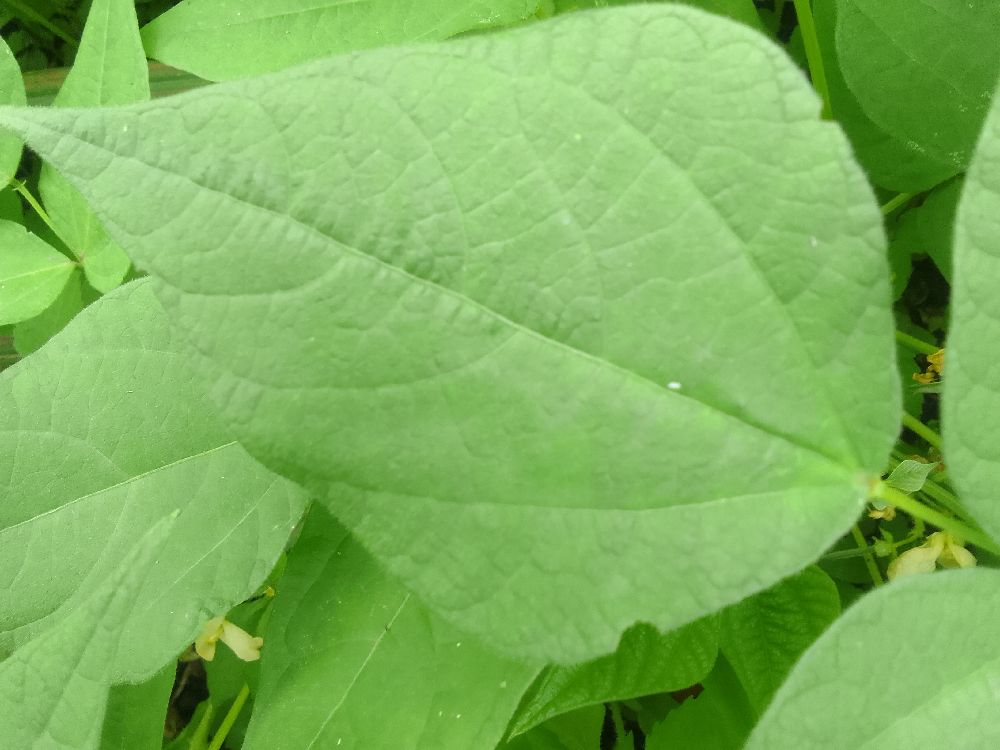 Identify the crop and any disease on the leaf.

common bean, healthy
